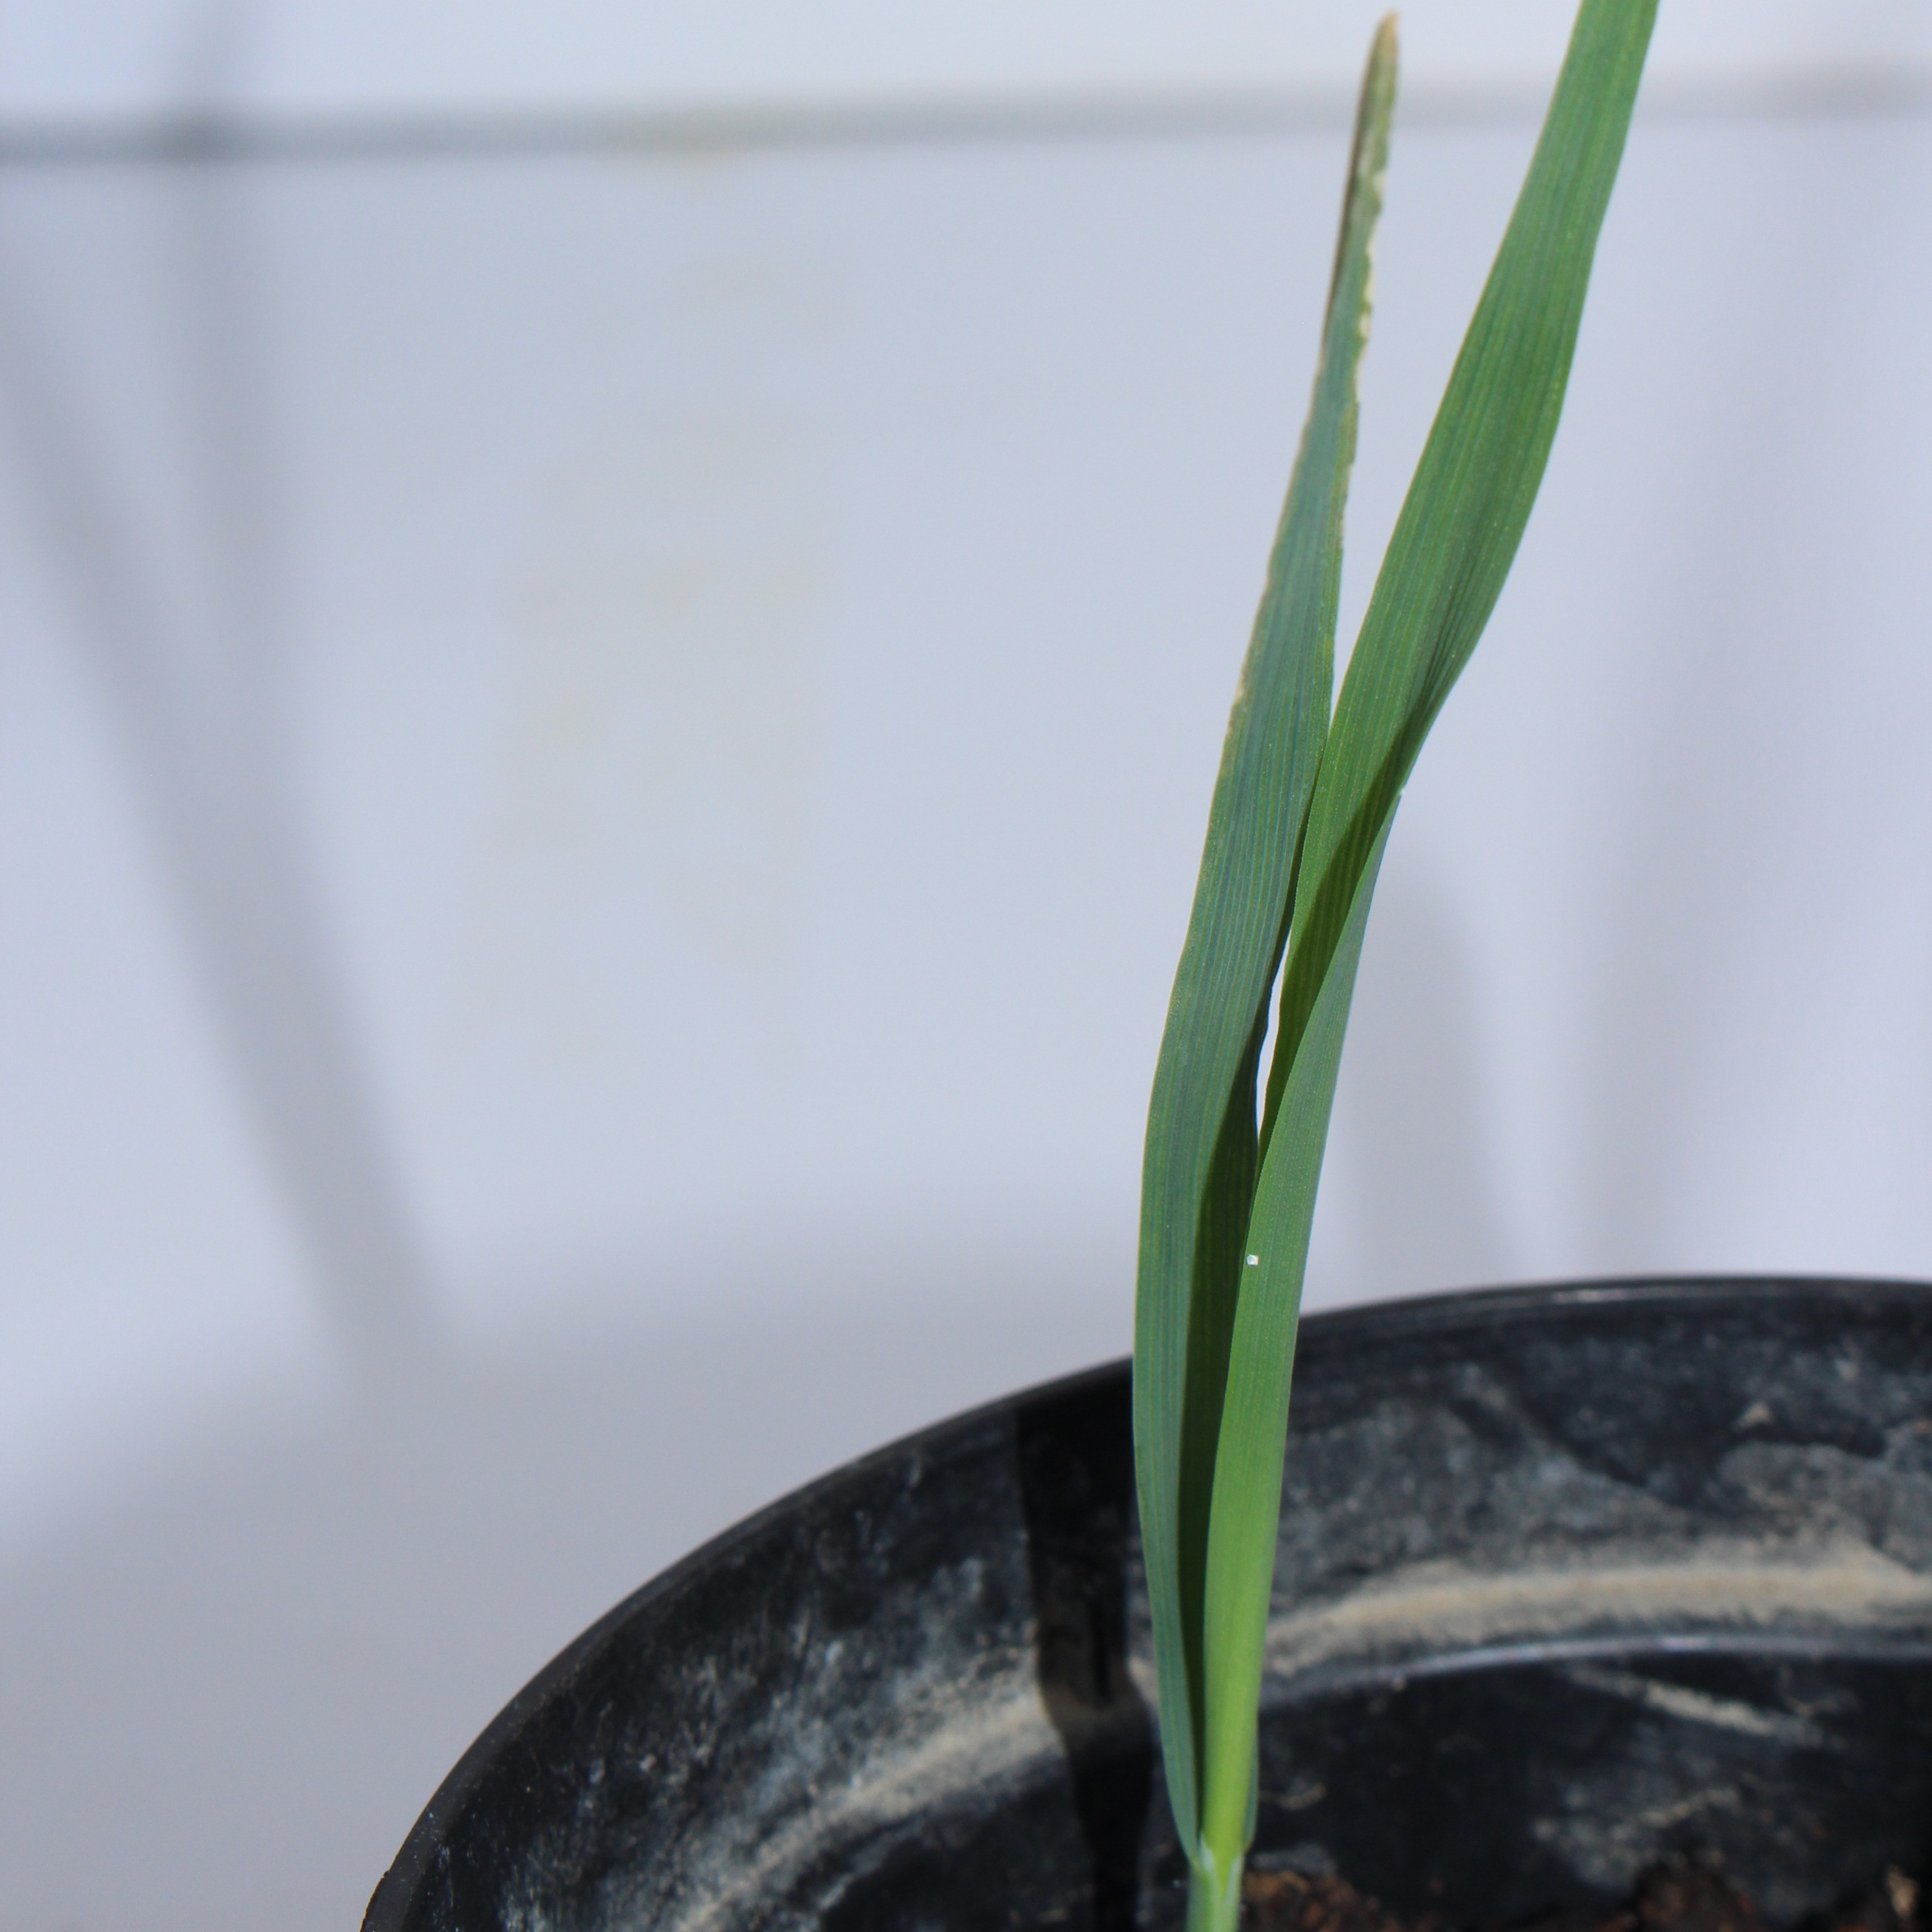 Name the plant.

Avena sterilis
